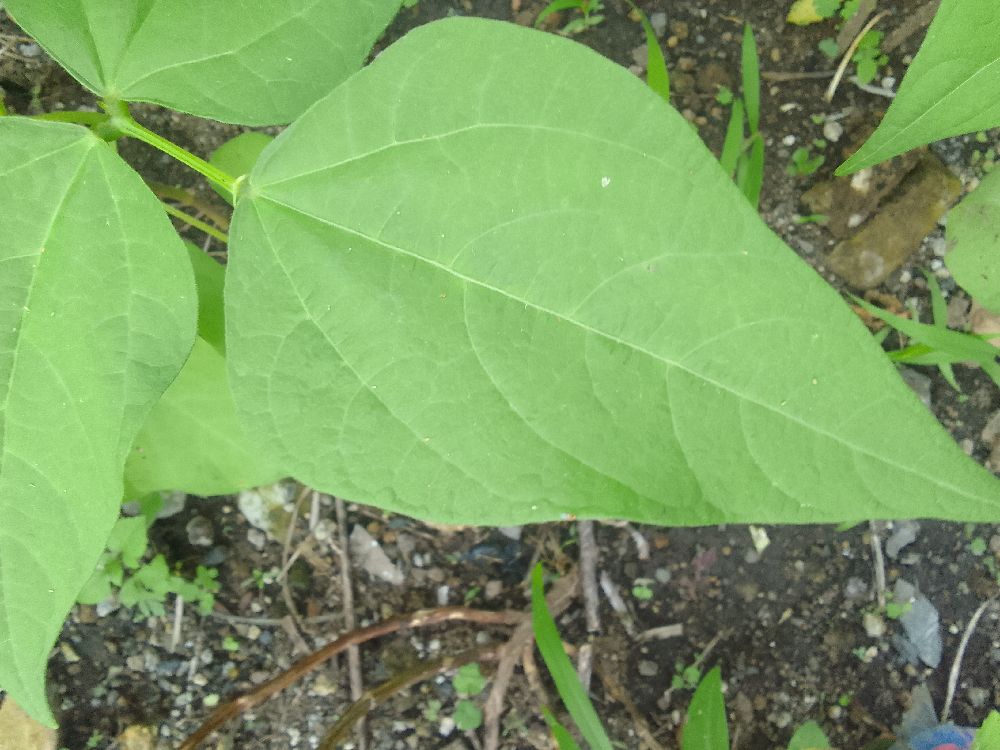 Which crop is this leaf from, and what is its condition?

common bean, healthy
